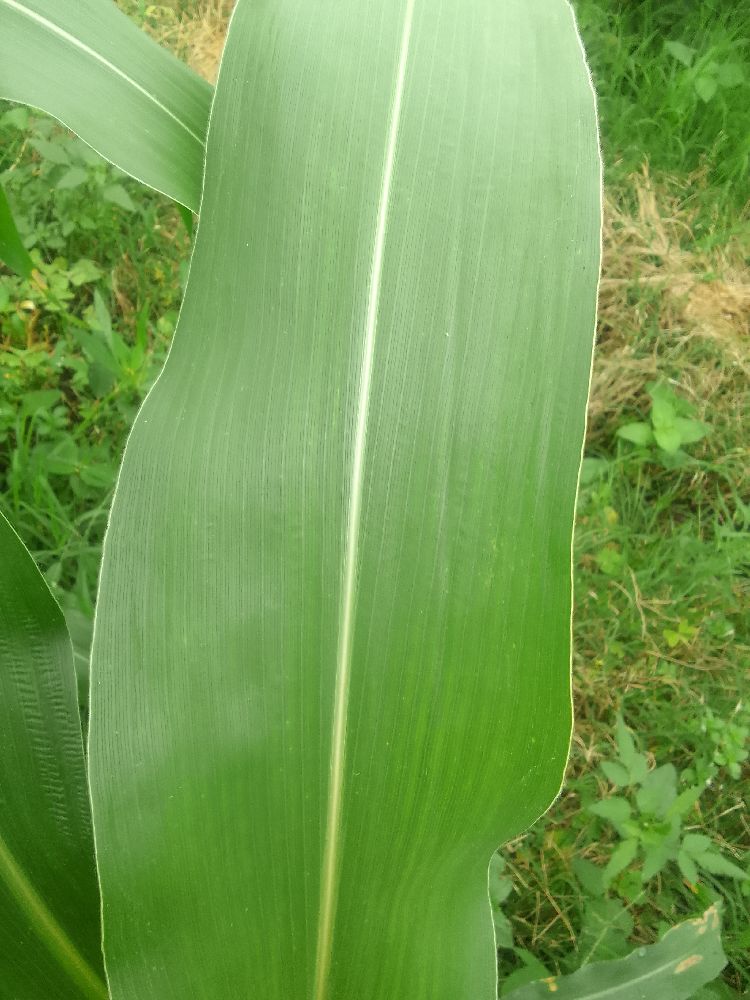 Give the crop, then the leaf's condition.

maize, healthy
